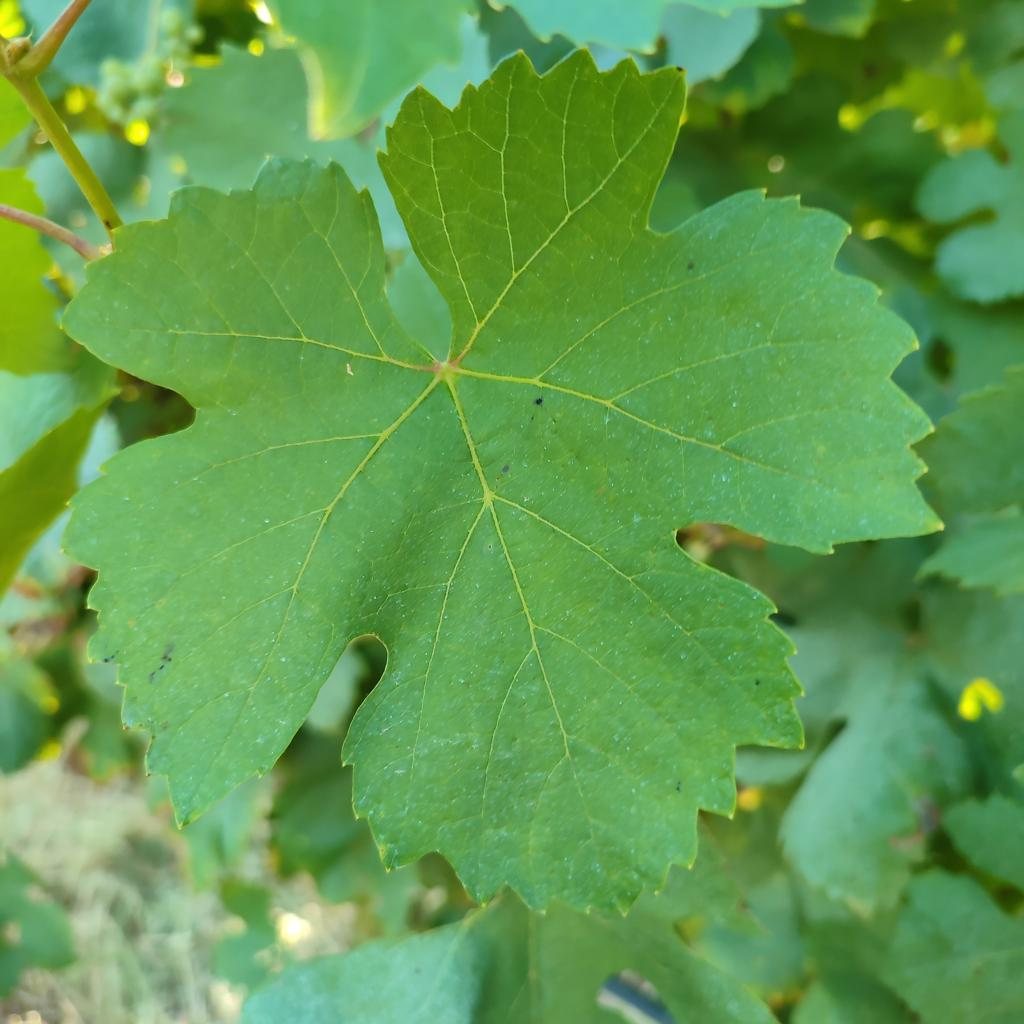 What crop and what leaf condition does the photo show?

grapevine, healthy
